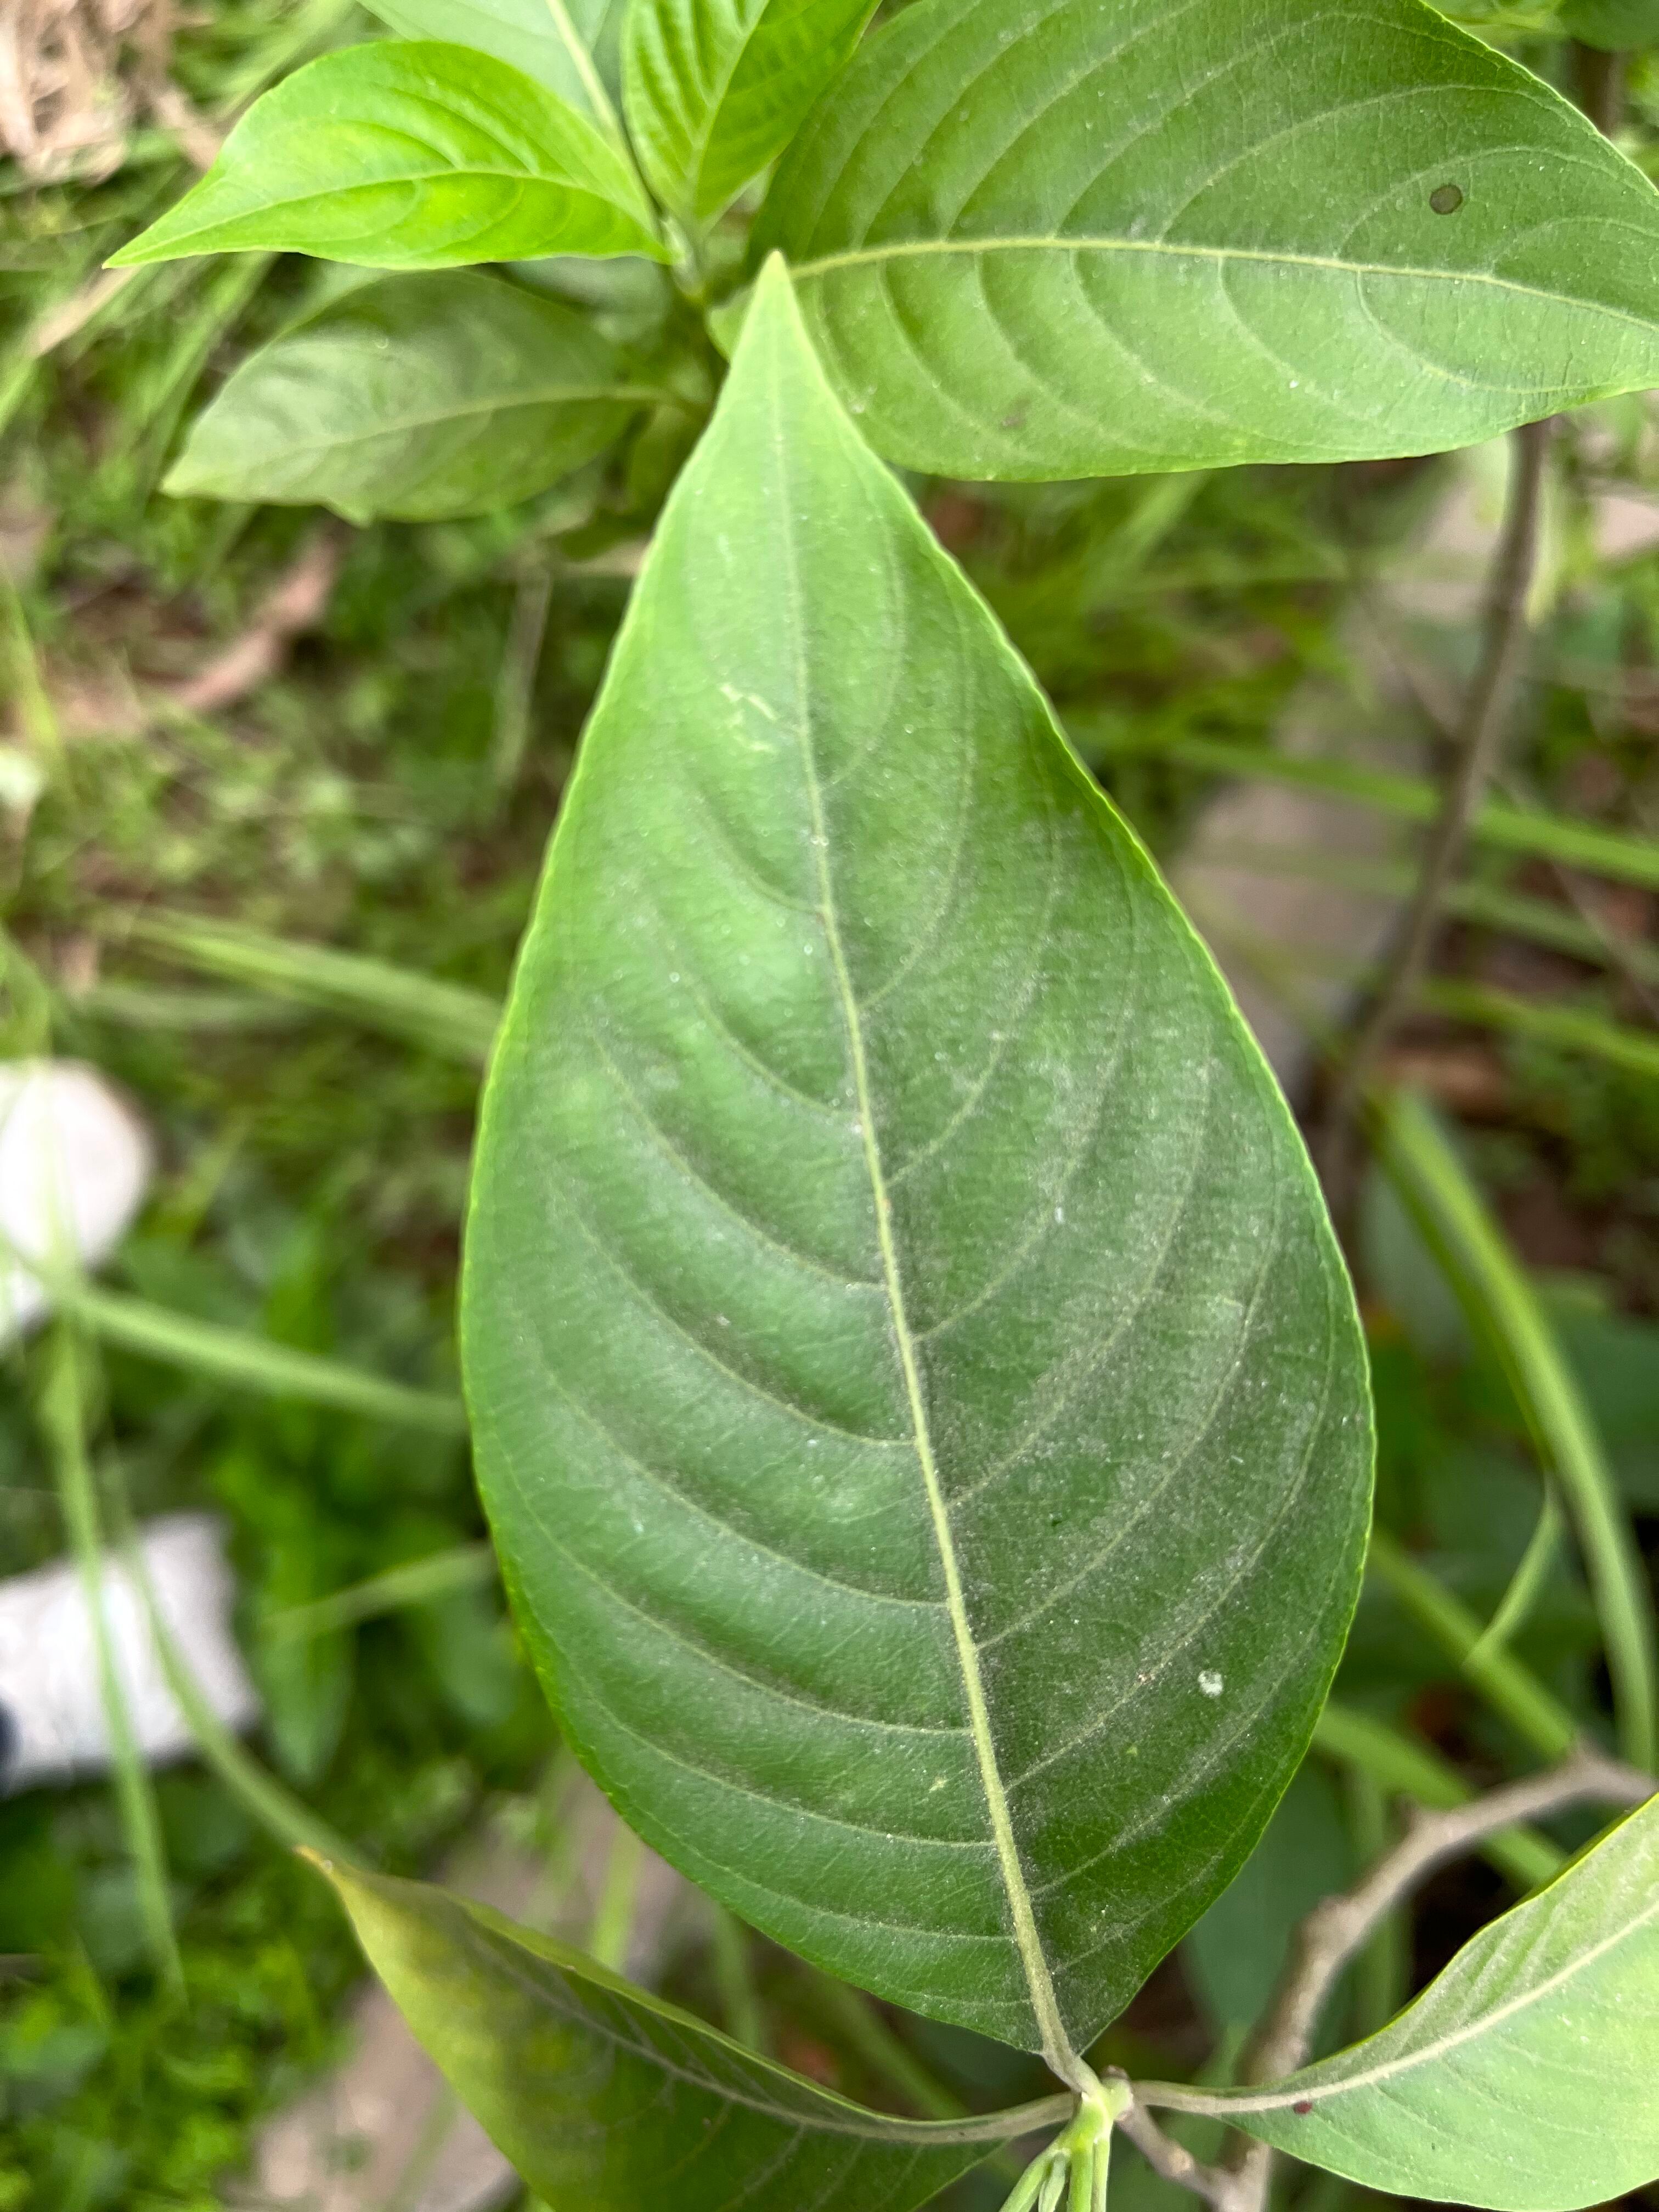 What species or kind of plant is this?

vasaka
